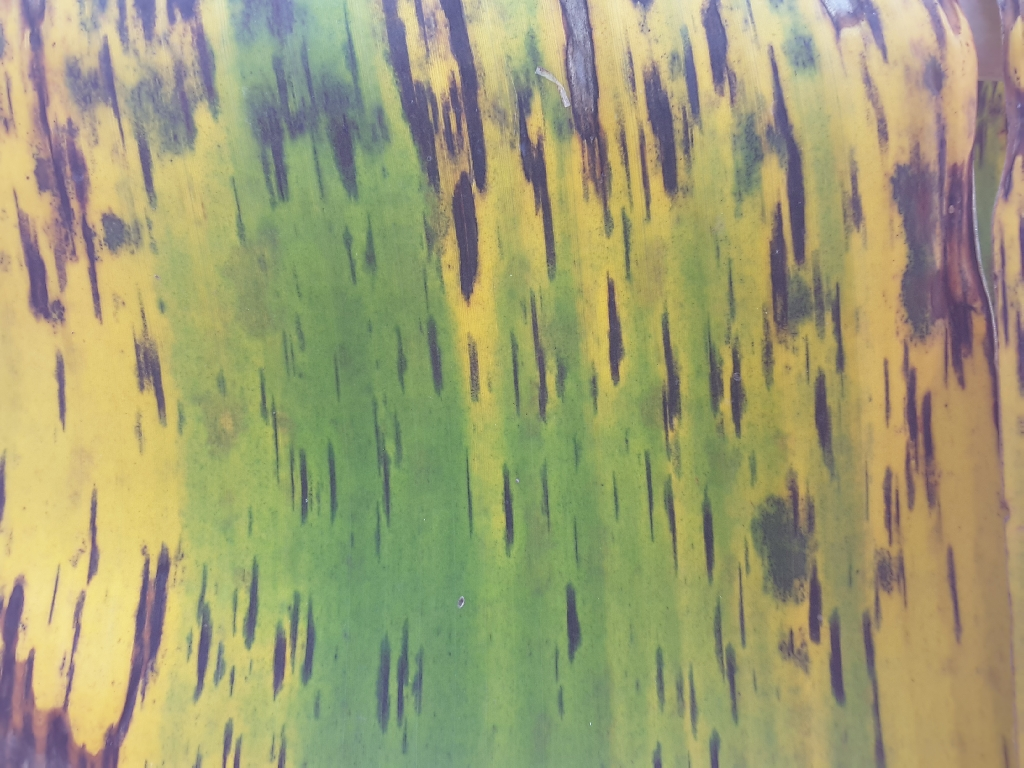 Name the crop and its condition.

banana, black sigatoka
